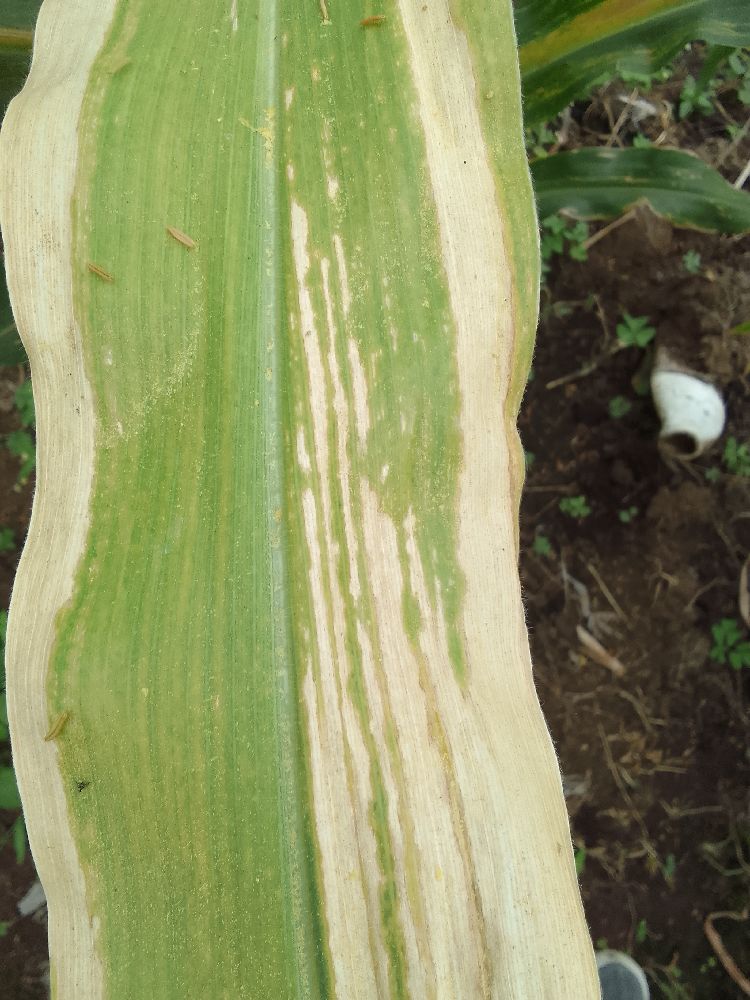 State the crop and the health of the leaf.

maize, maize lethal necrosis
